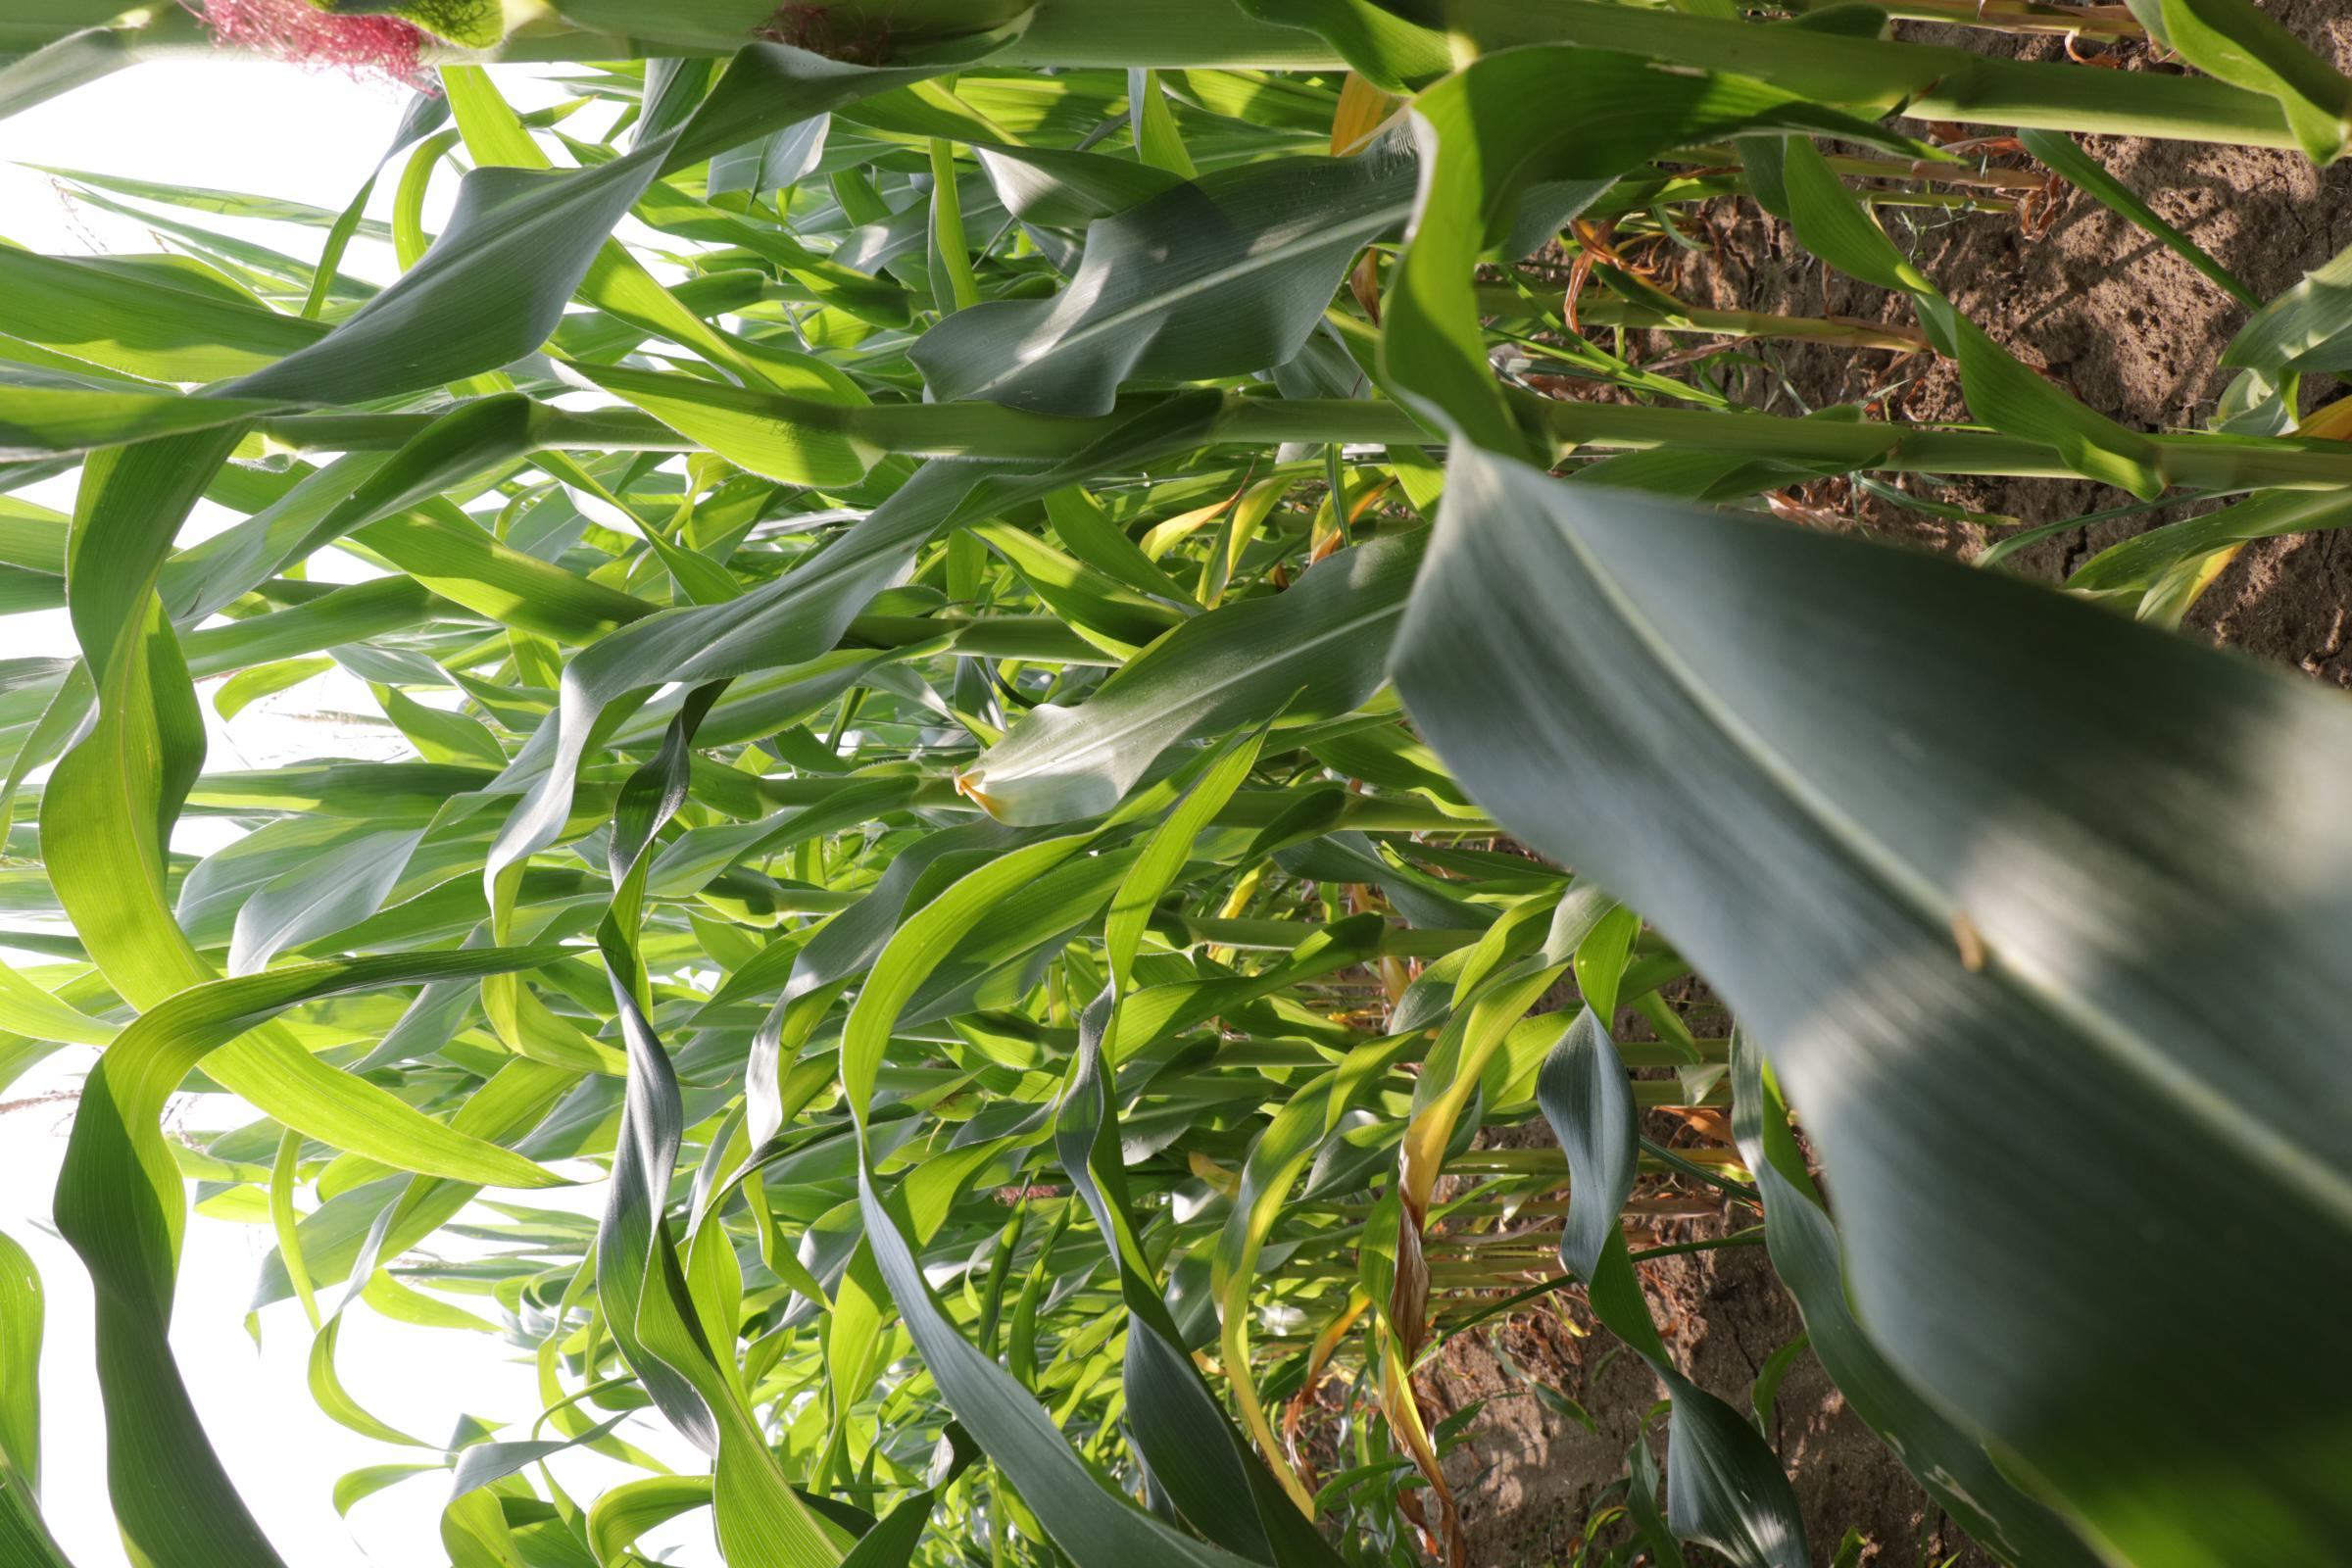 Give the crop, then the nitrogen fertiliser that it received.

maize, reduced nitrogen fertilisation
